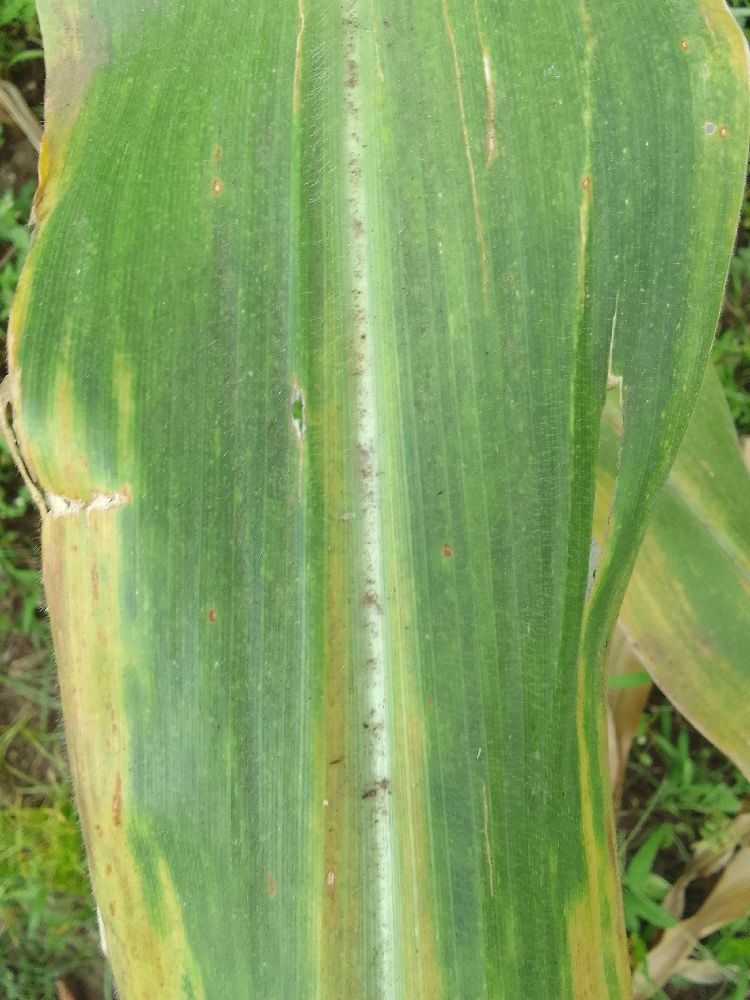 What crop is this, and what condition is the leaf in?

maize, maize lethal necrosis
